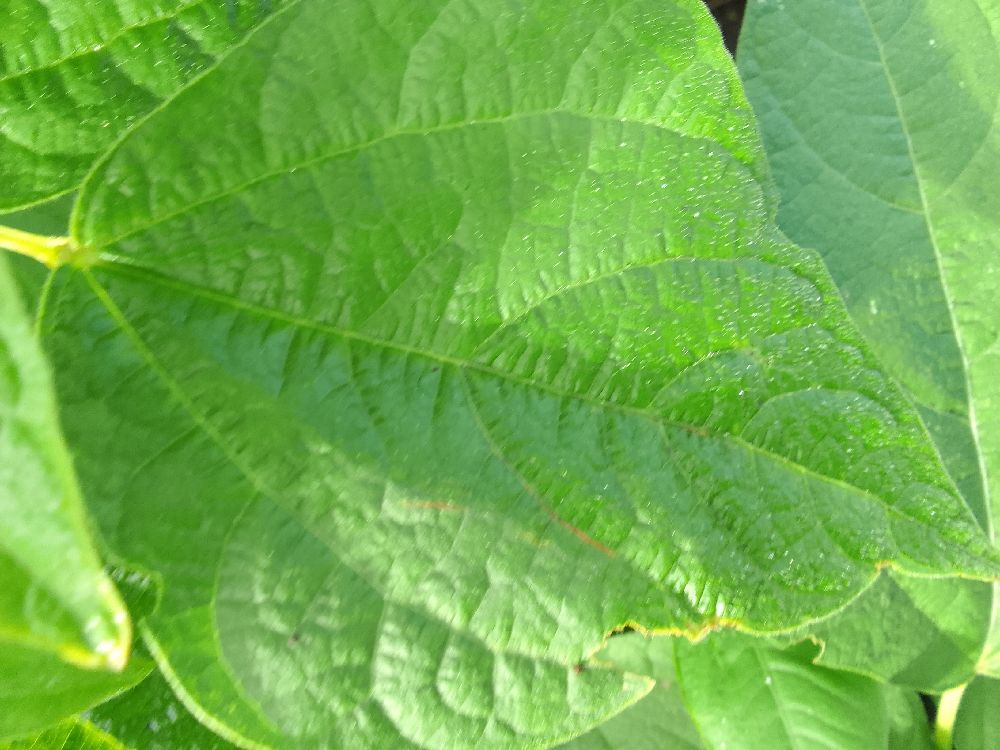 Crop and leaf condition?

common bean, healthy
